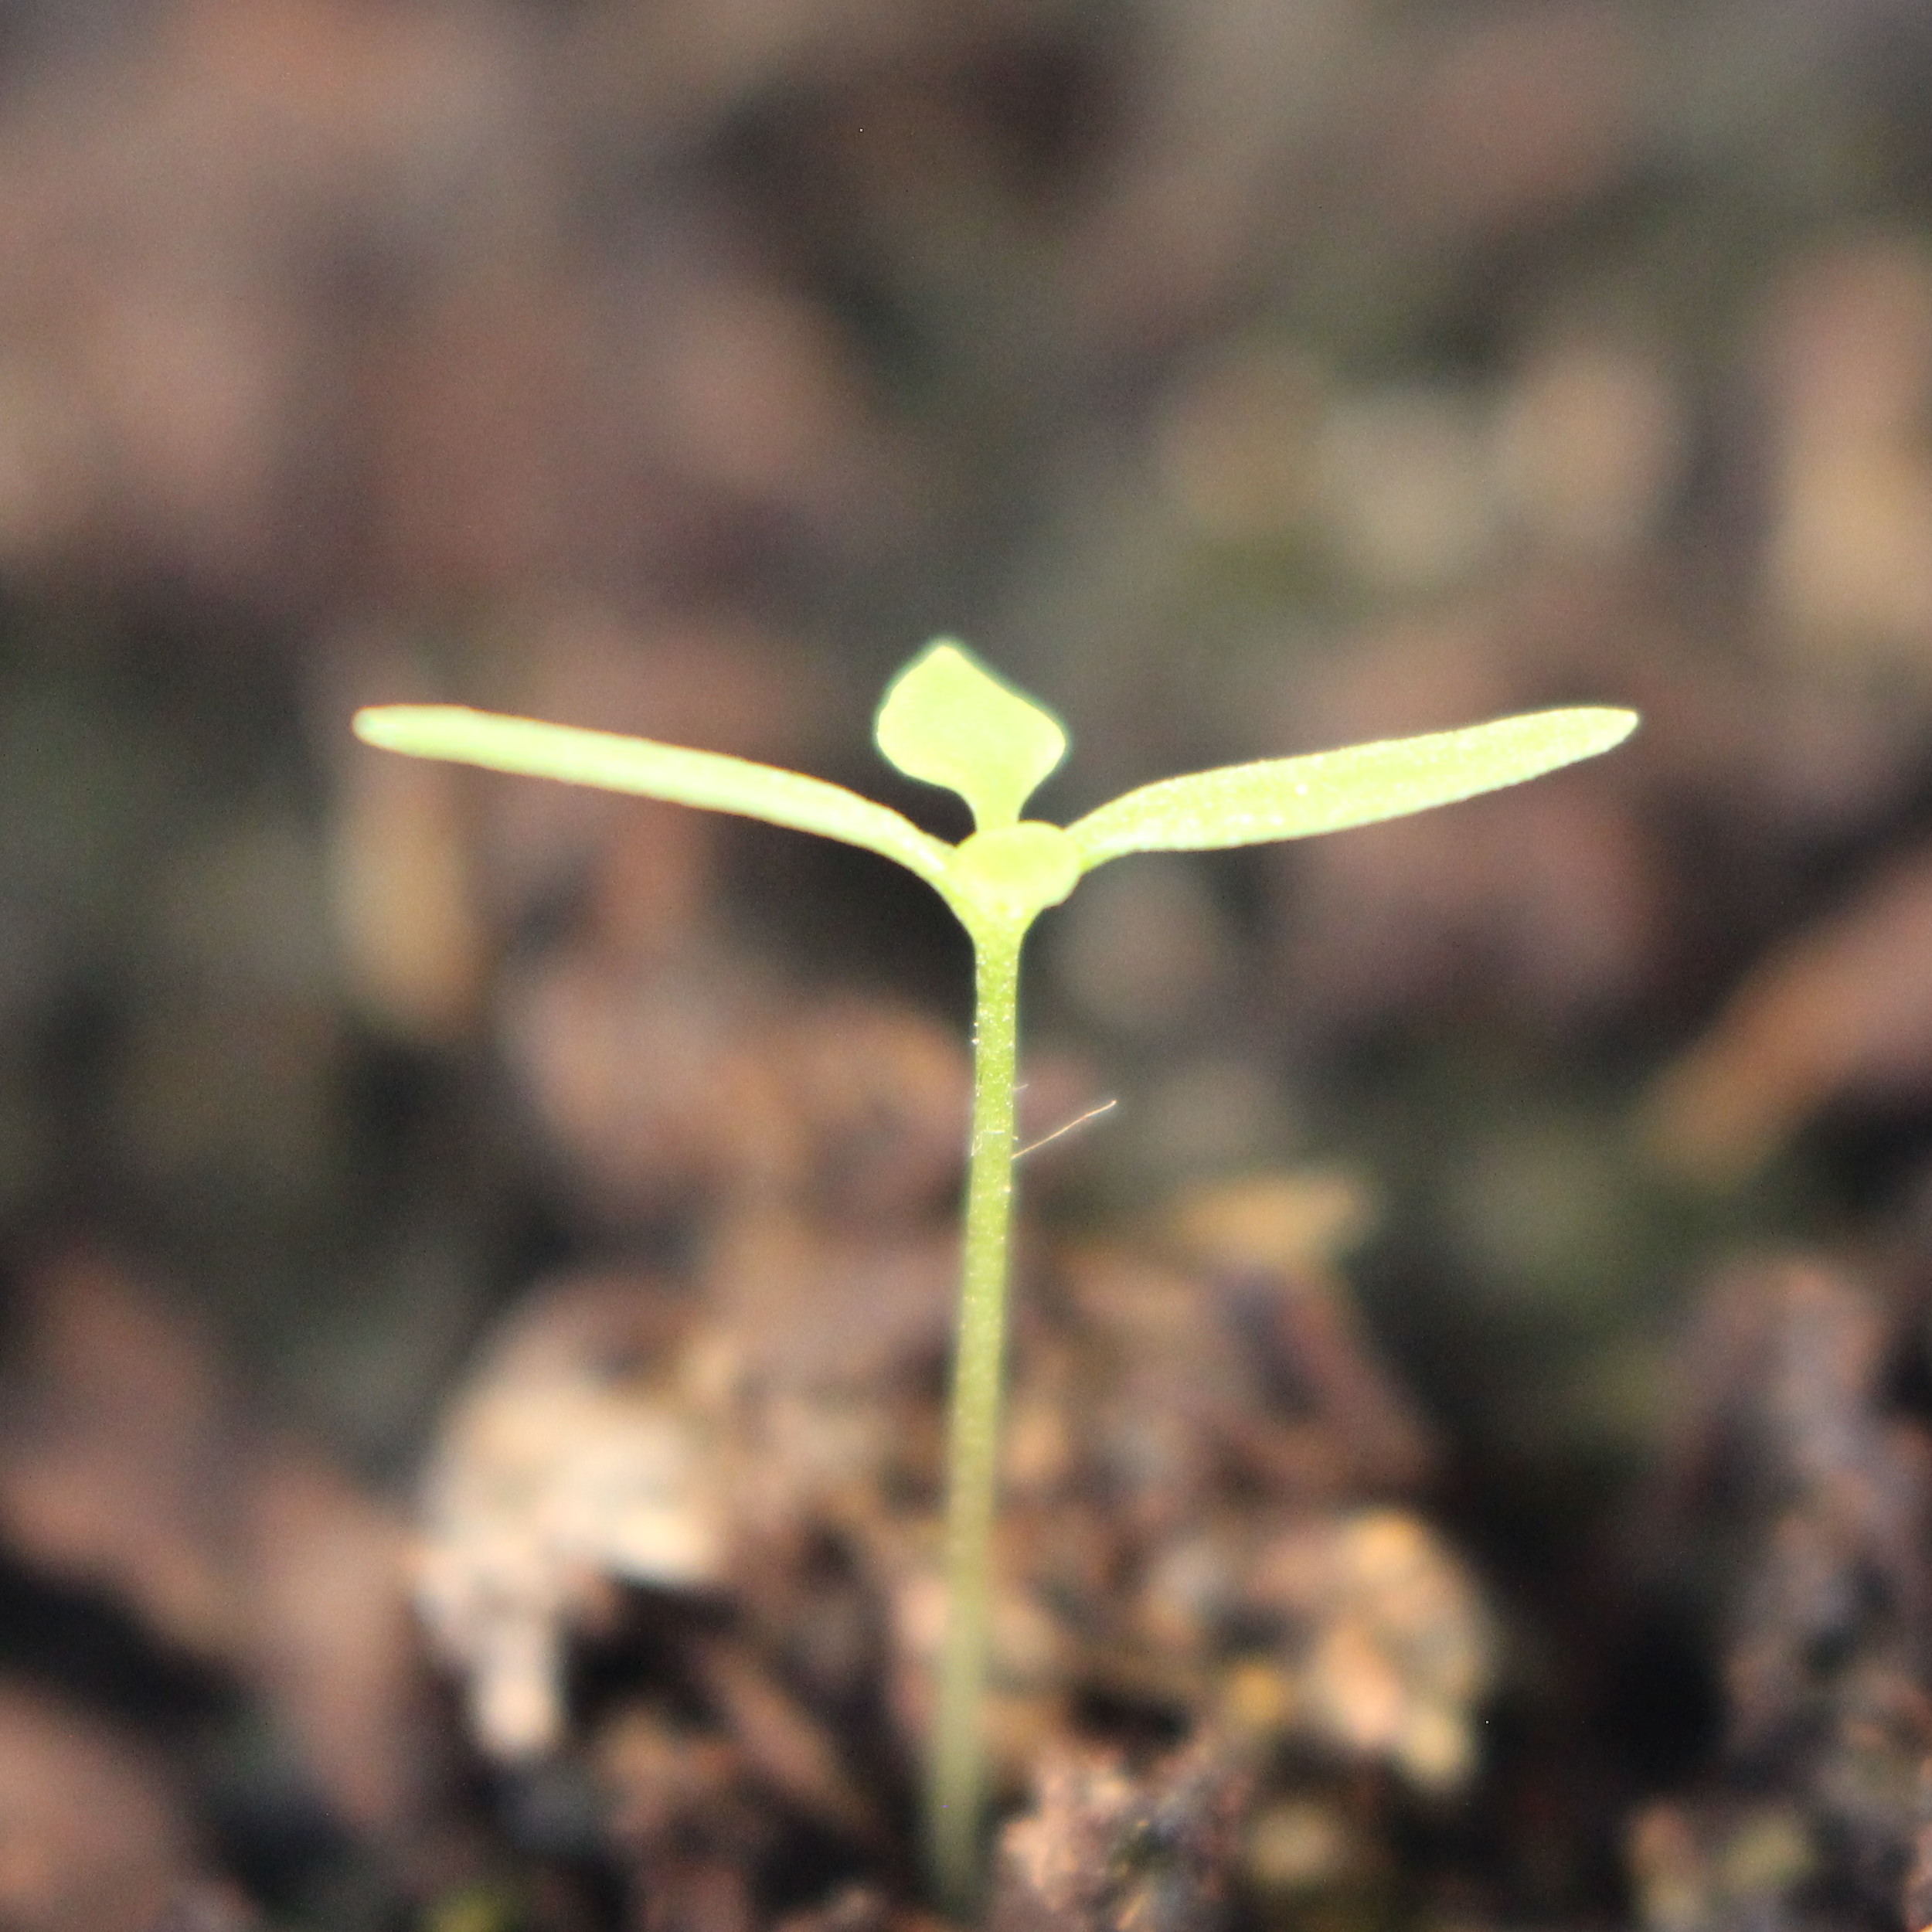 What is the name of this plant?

Papaver rhoeas
